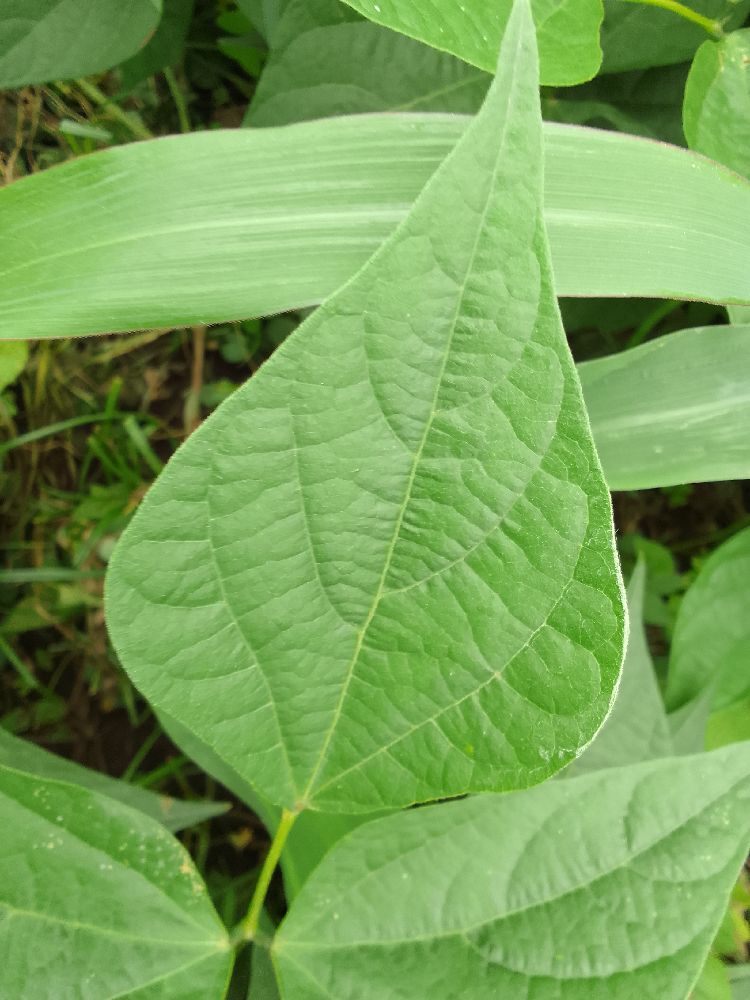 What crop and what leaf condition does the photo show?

common bean, healthy
